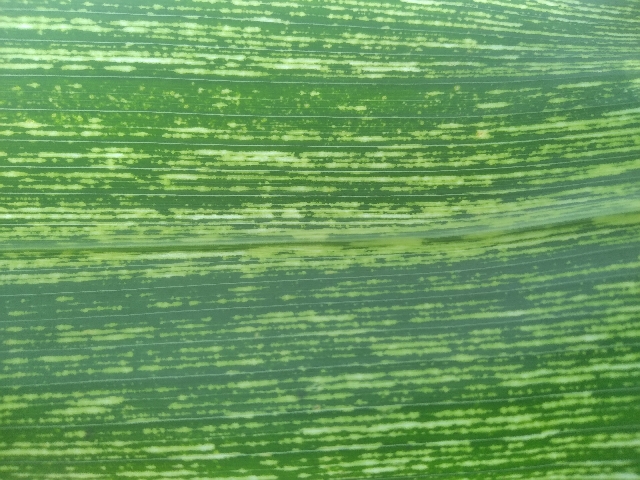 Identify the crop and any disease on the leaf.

maize, maize streak virus
